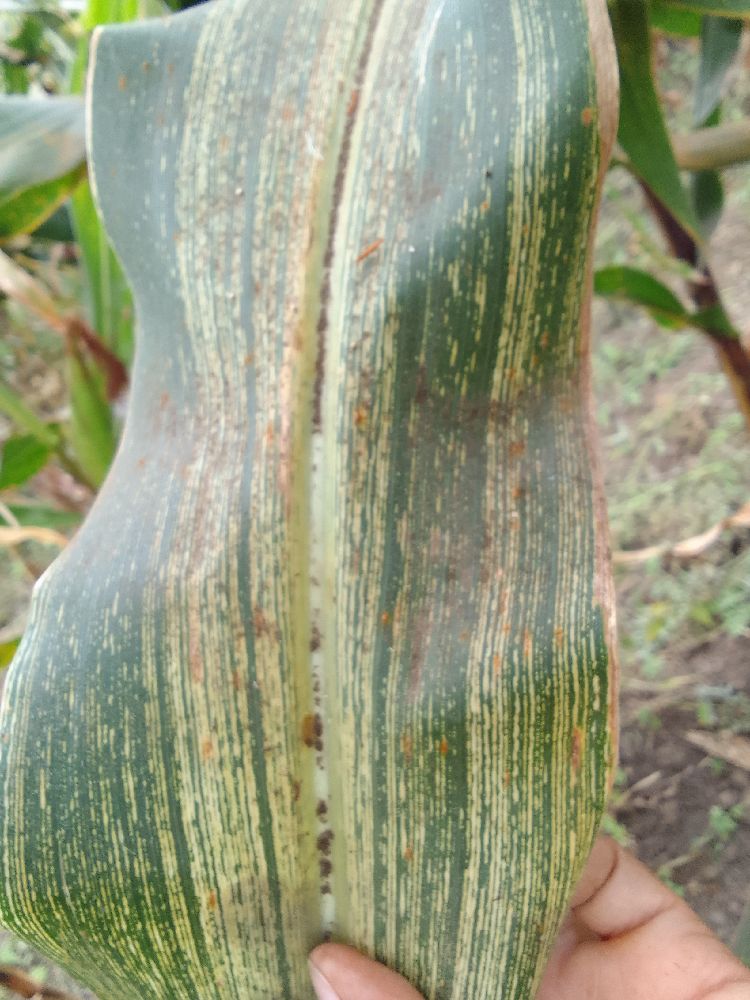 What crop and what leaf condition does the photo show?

maize, maize streak virus
